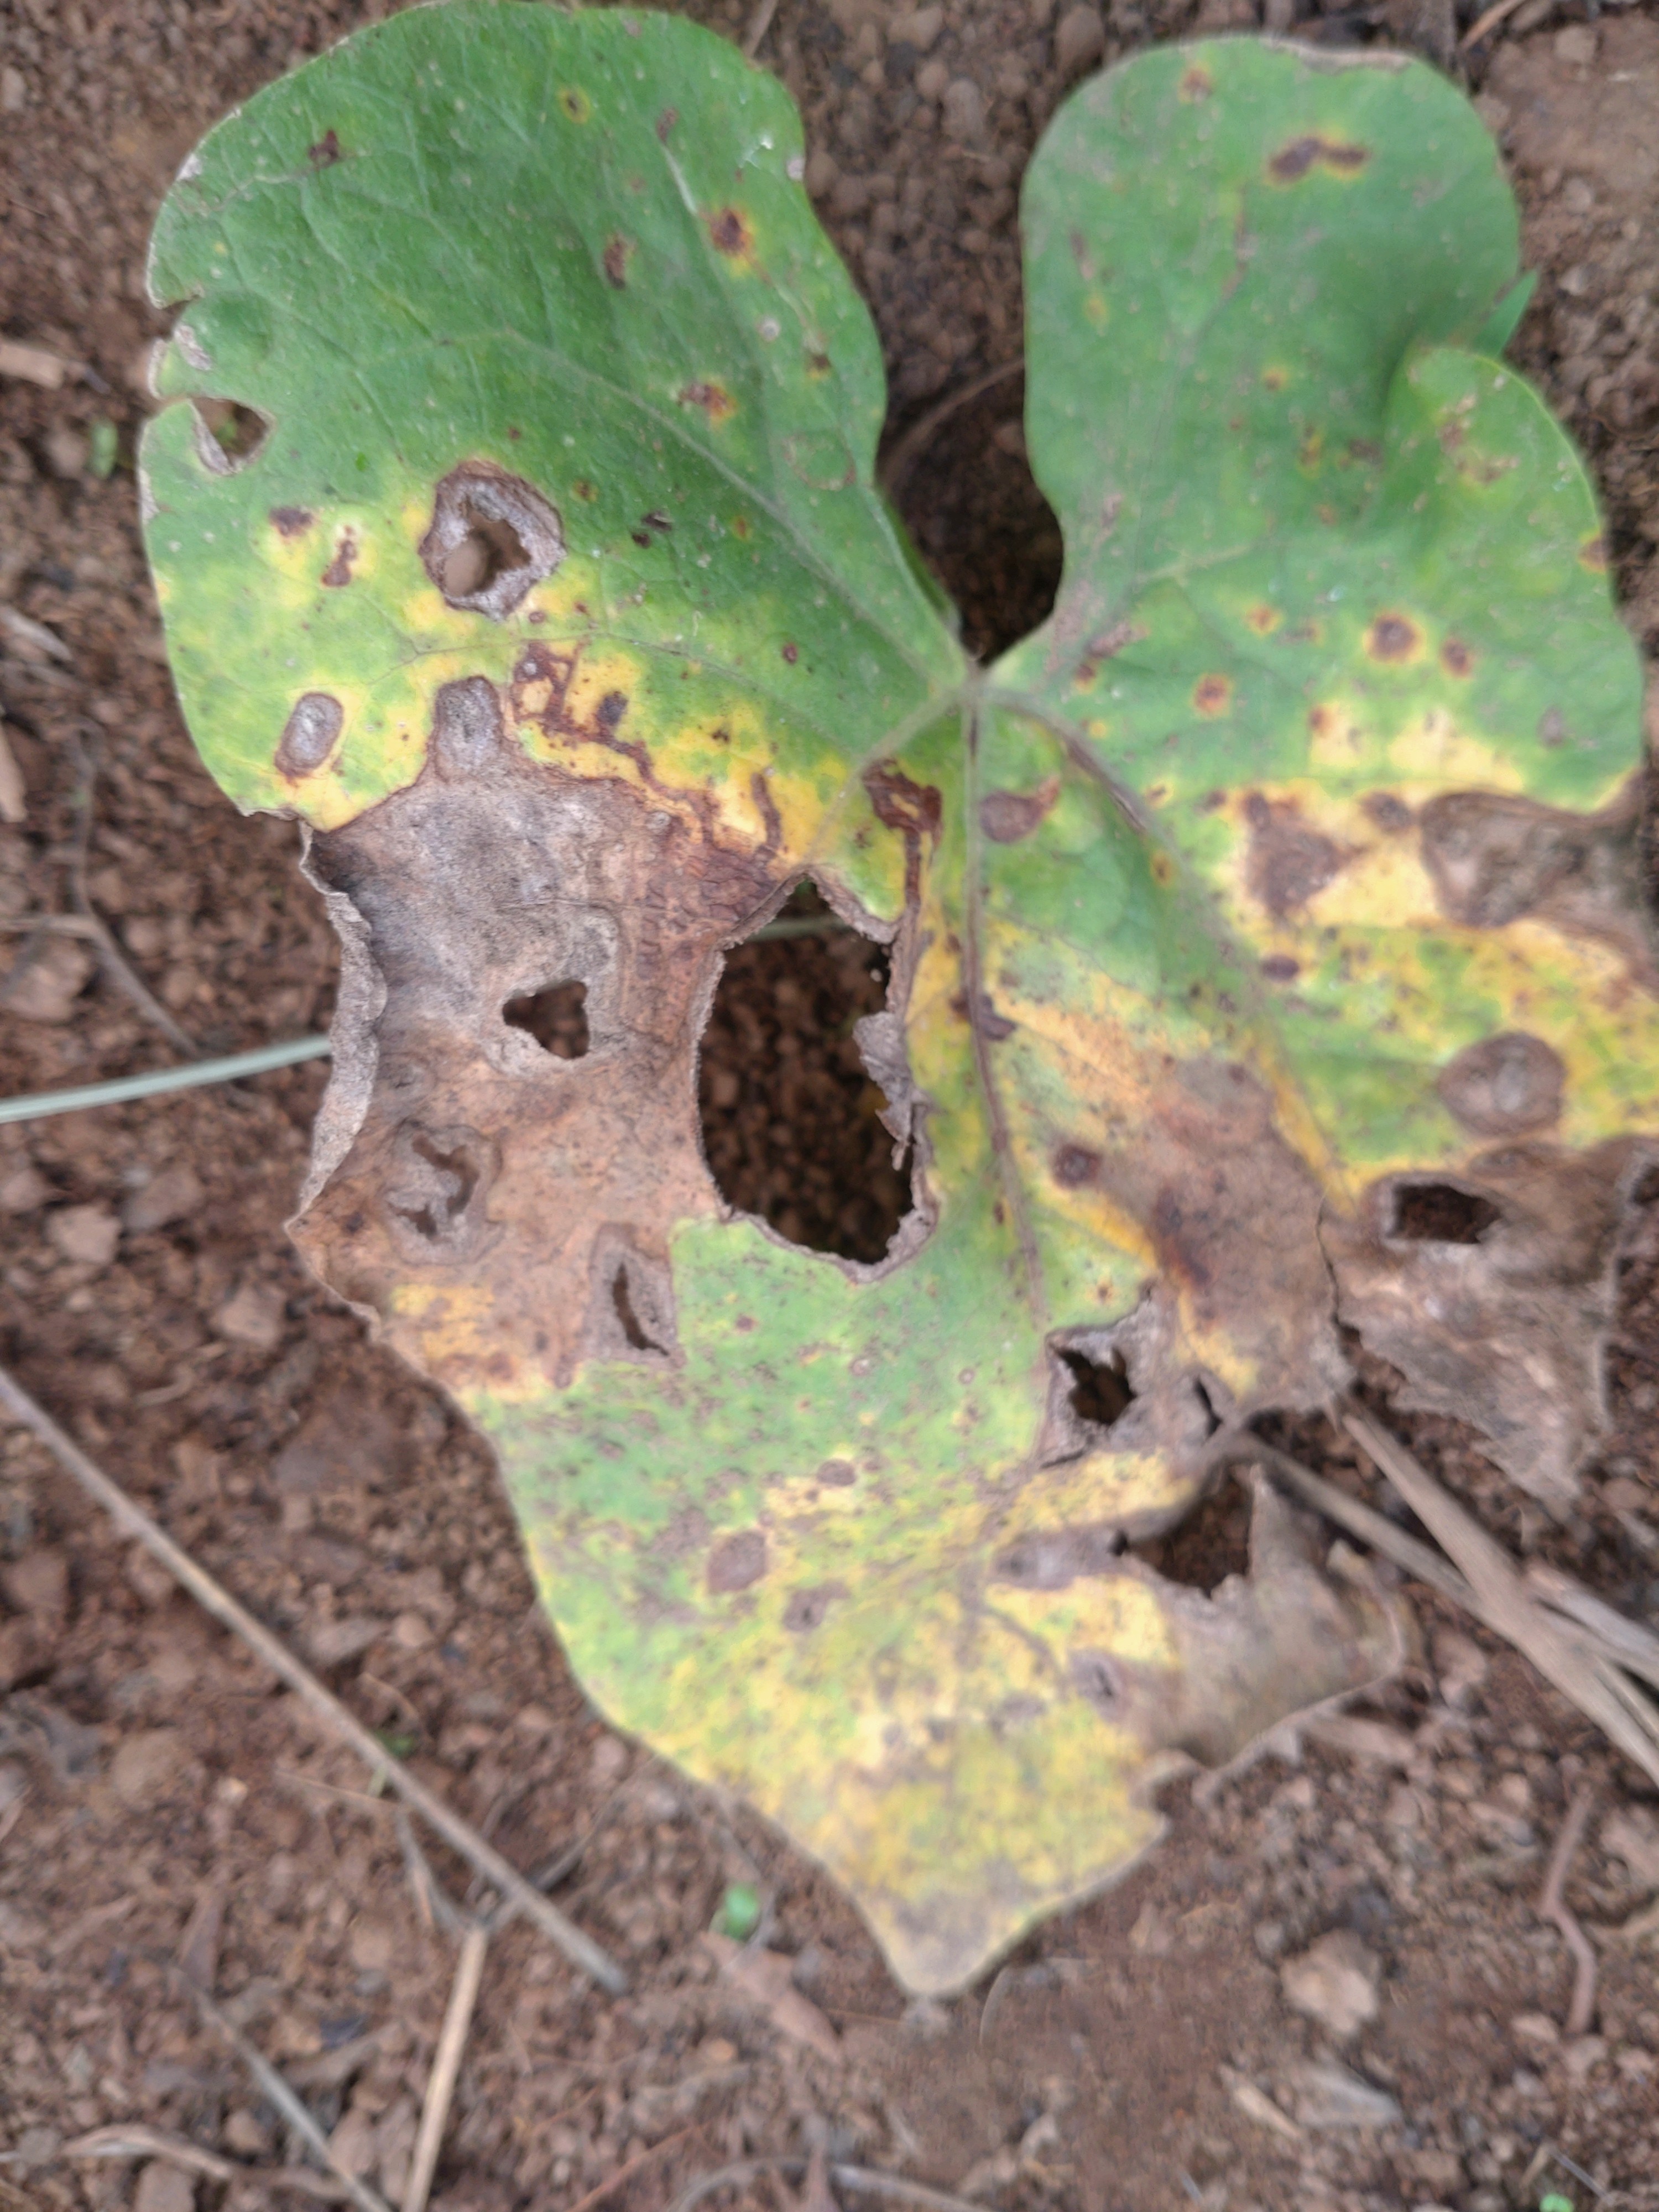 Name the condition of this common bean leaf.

rust
